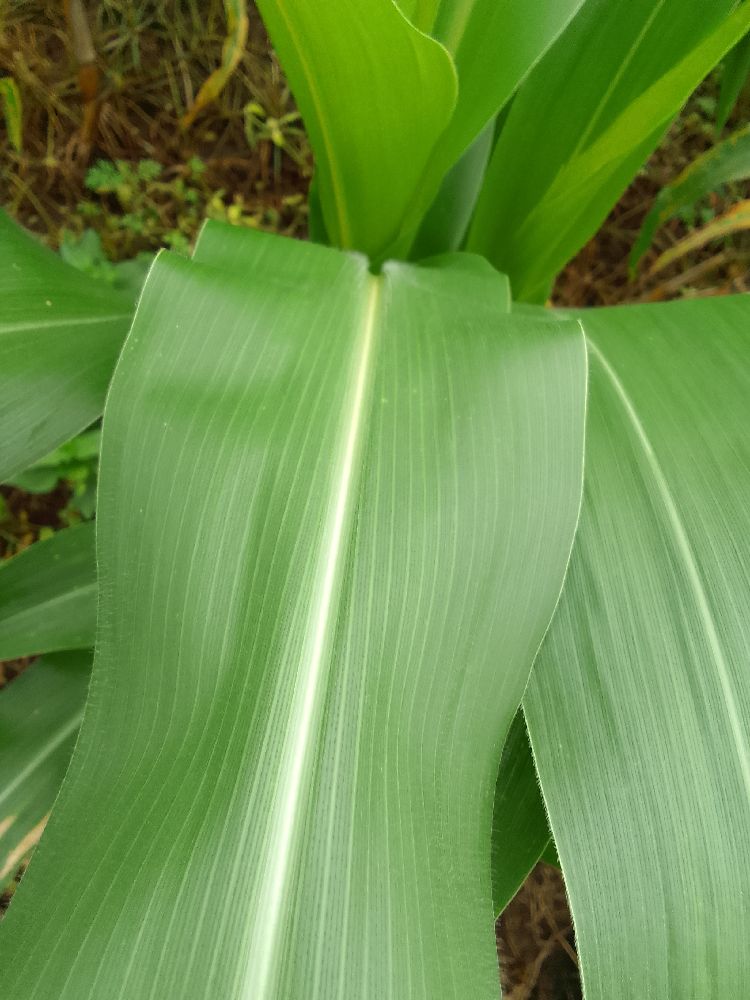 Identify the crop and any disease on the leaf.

maize, healthy
